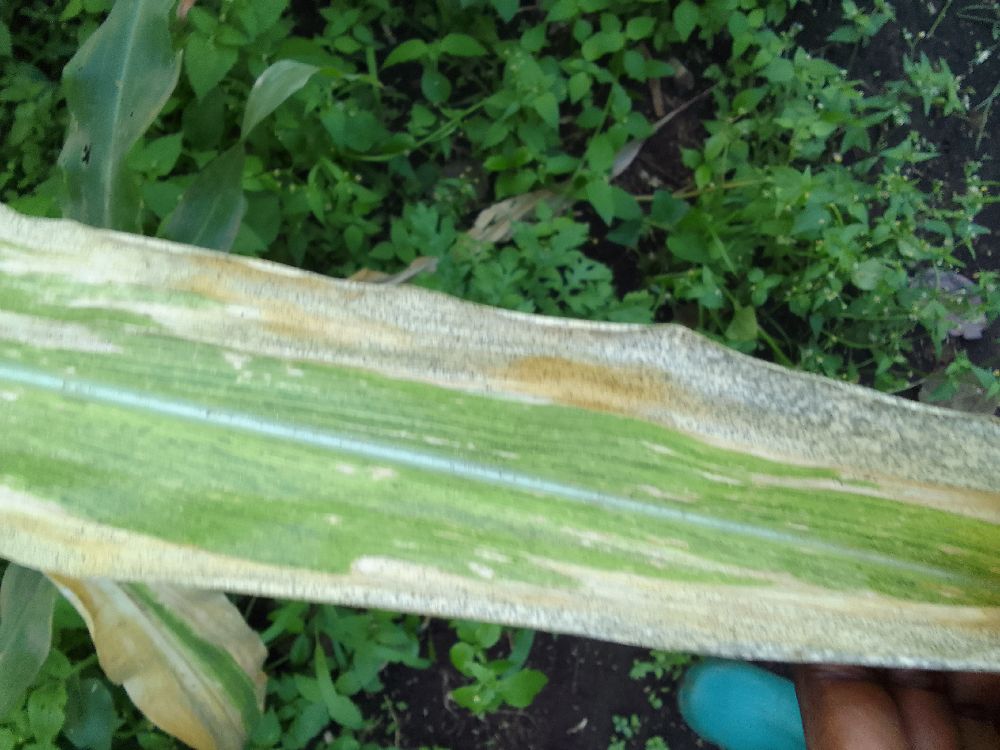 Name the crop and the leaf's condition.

maize, maize lethal necrosis
